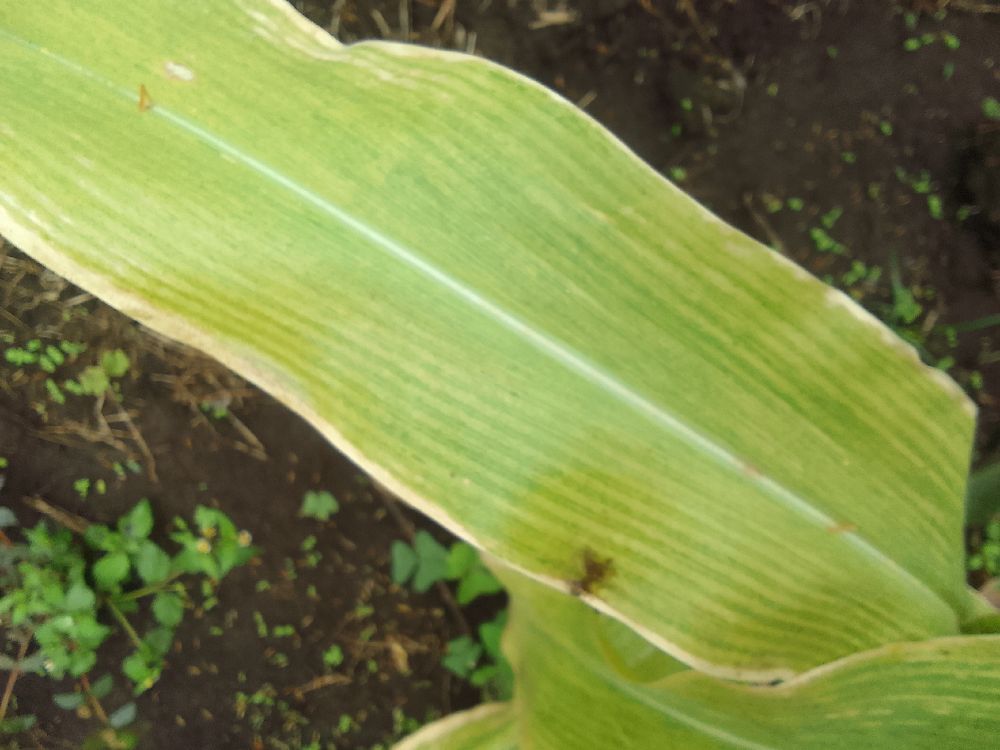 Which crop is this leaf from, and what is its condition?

maize, maize lethal necrosis
